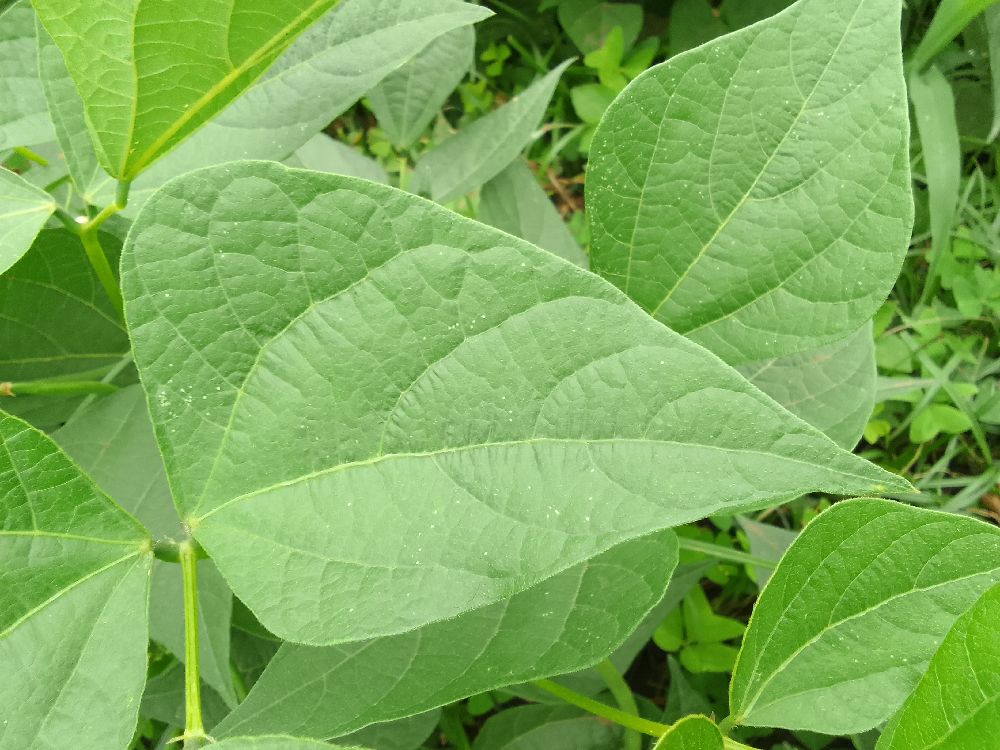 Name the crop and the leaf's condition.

common bean, healthy
